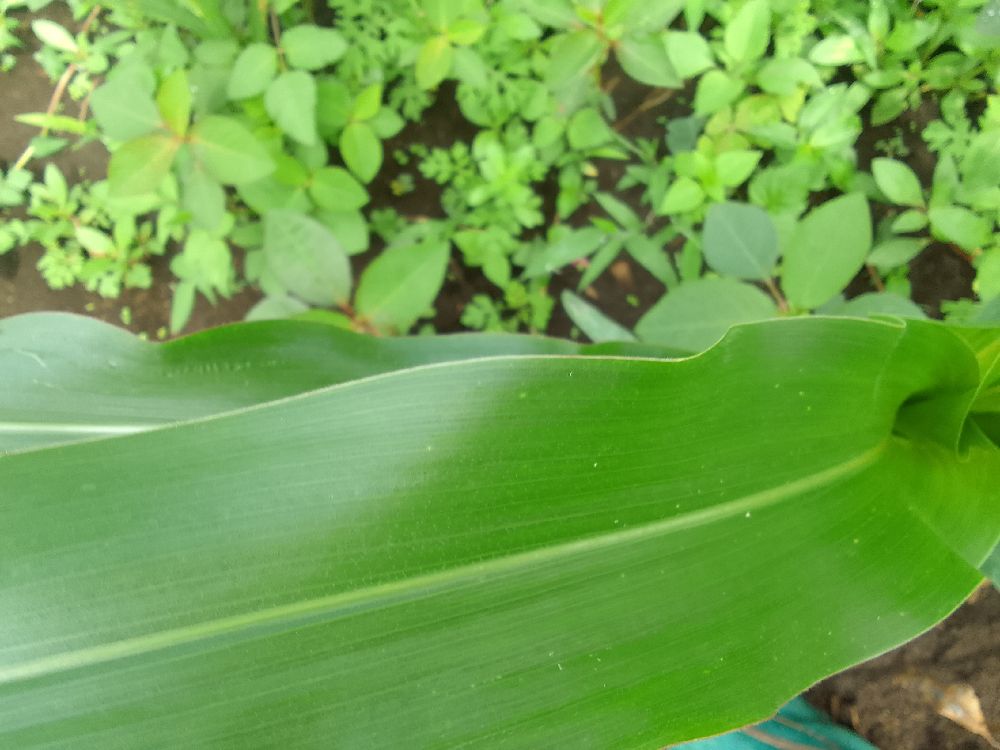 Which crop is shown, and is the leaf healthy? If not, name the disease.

maize, healthy
